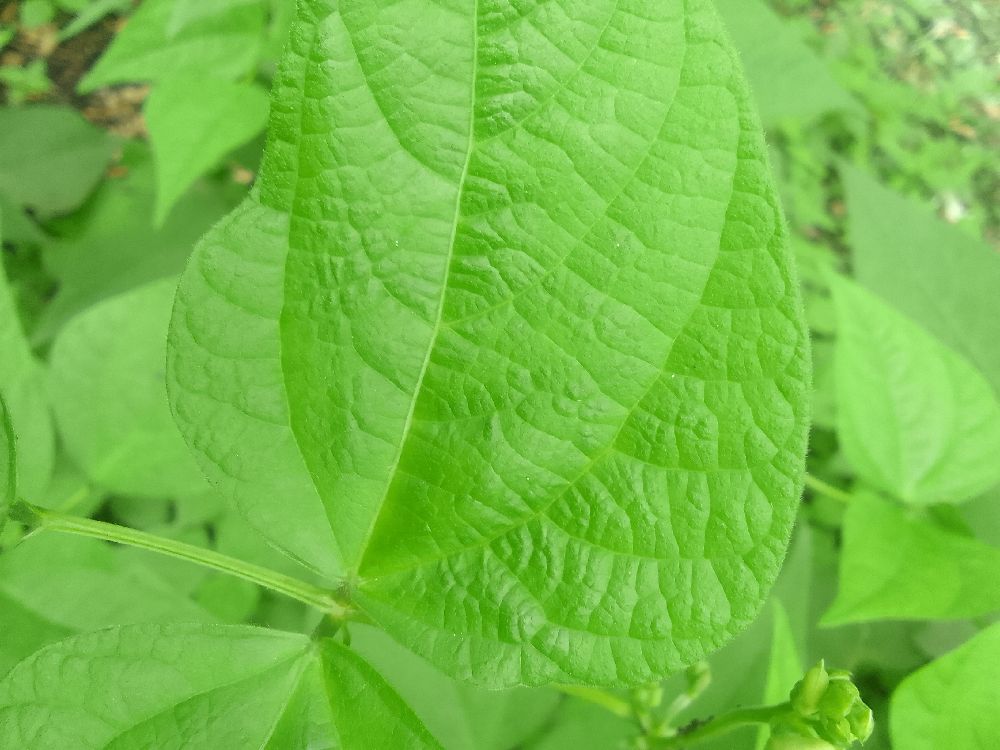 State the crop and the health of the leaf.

common bean, healthy
